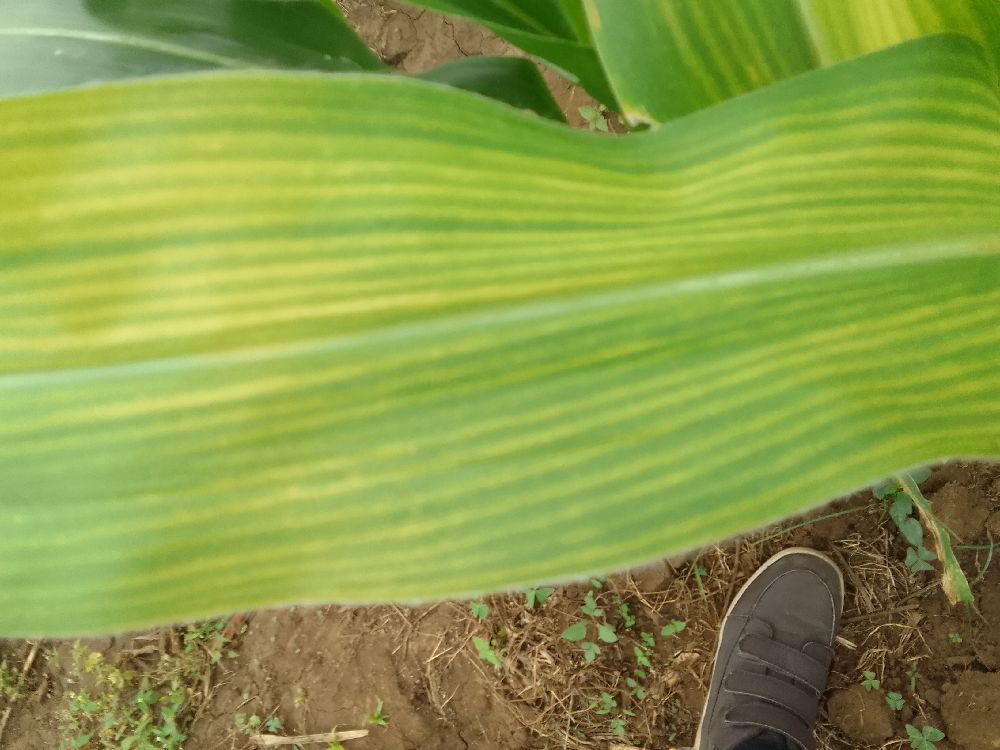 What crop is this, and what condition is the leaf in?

maize, maize lethal necrosis
